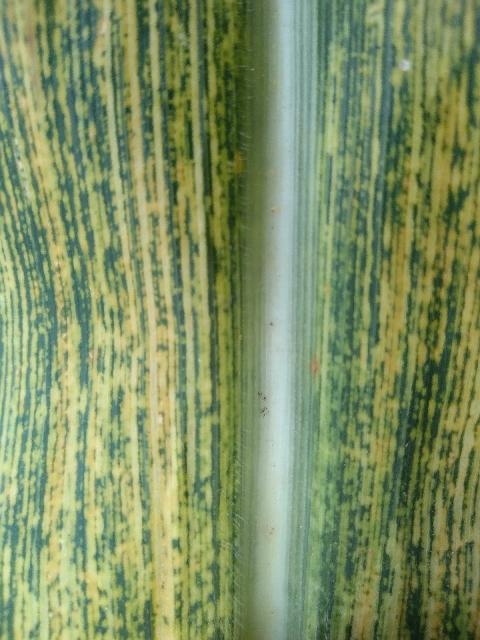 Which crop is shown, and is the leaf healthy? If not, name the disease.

maize, maize streak virus
